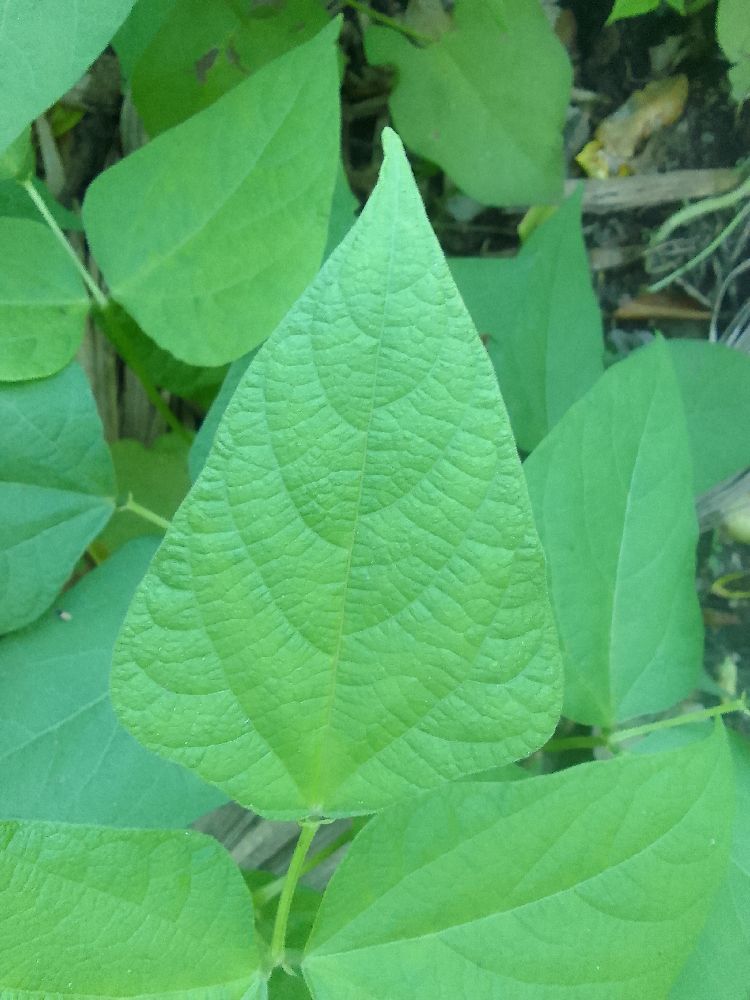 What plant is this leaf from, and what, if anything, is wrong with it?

common bean, healthy
